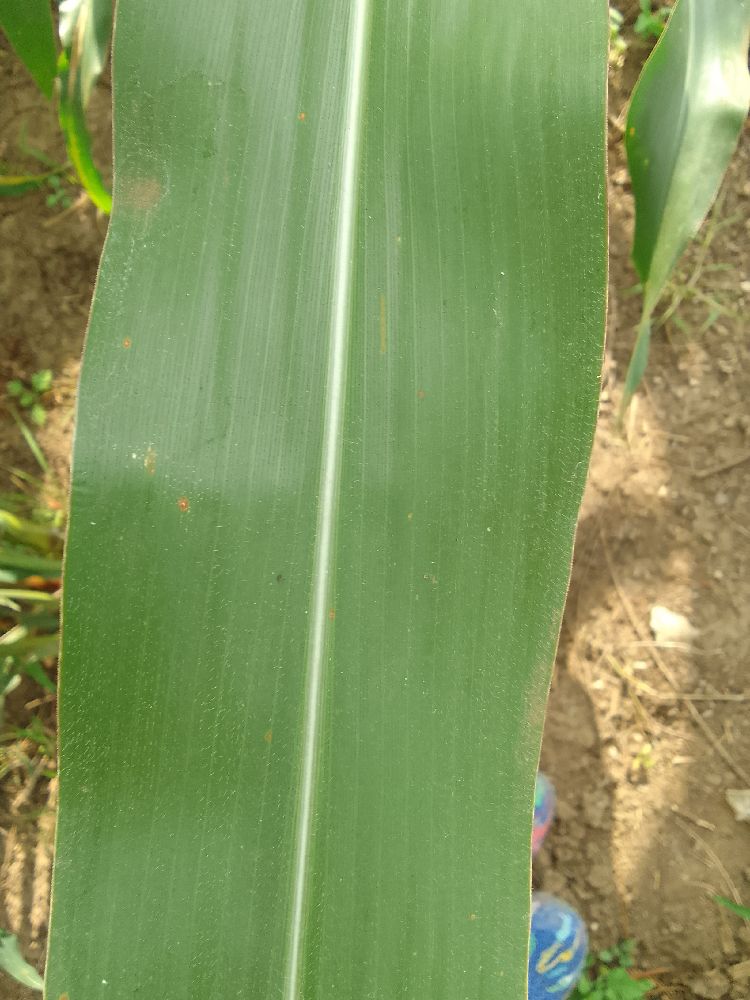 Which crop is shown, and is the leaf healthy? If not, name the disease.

maize, healthy
